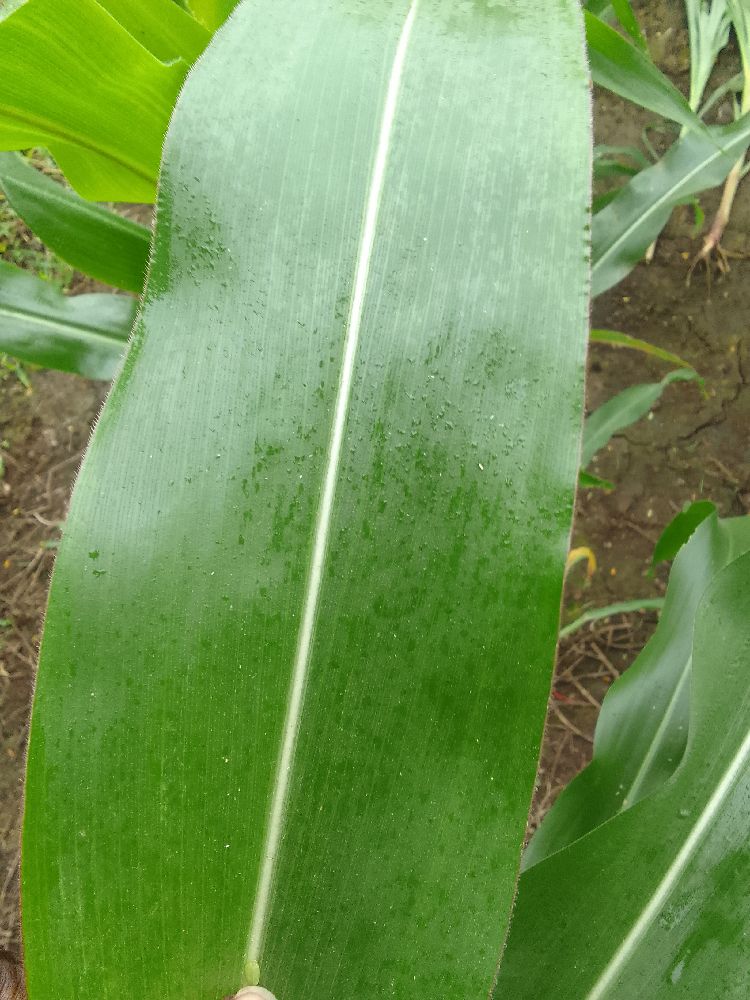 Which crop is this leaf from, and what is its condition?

maize, healthy
